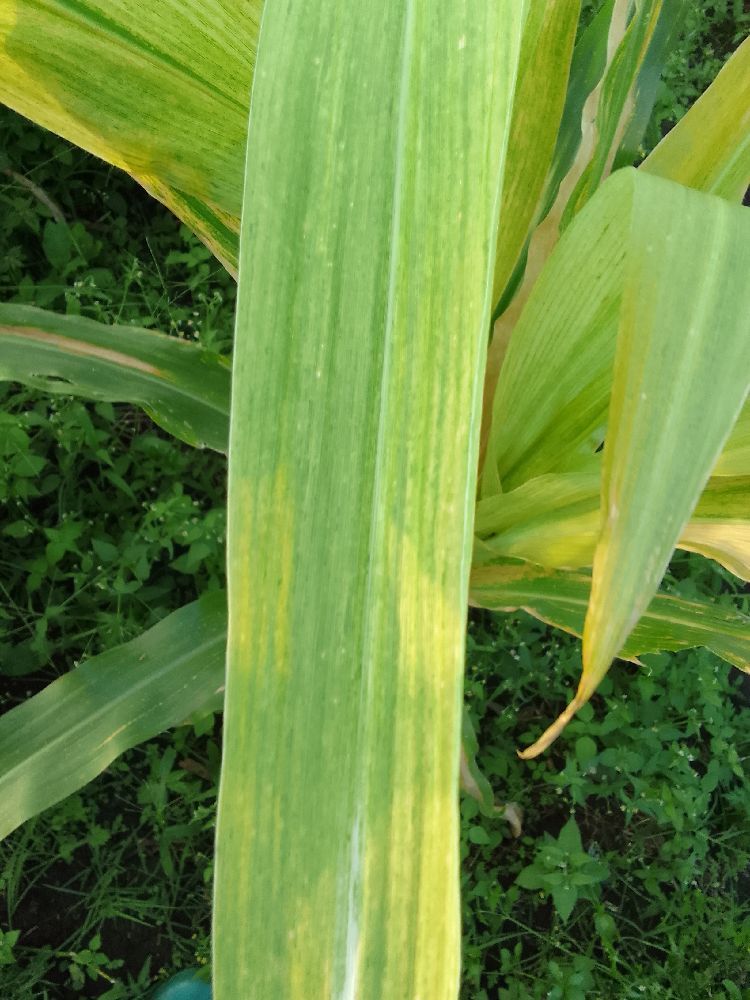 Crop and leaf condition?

maize, maize lethal necrosis
